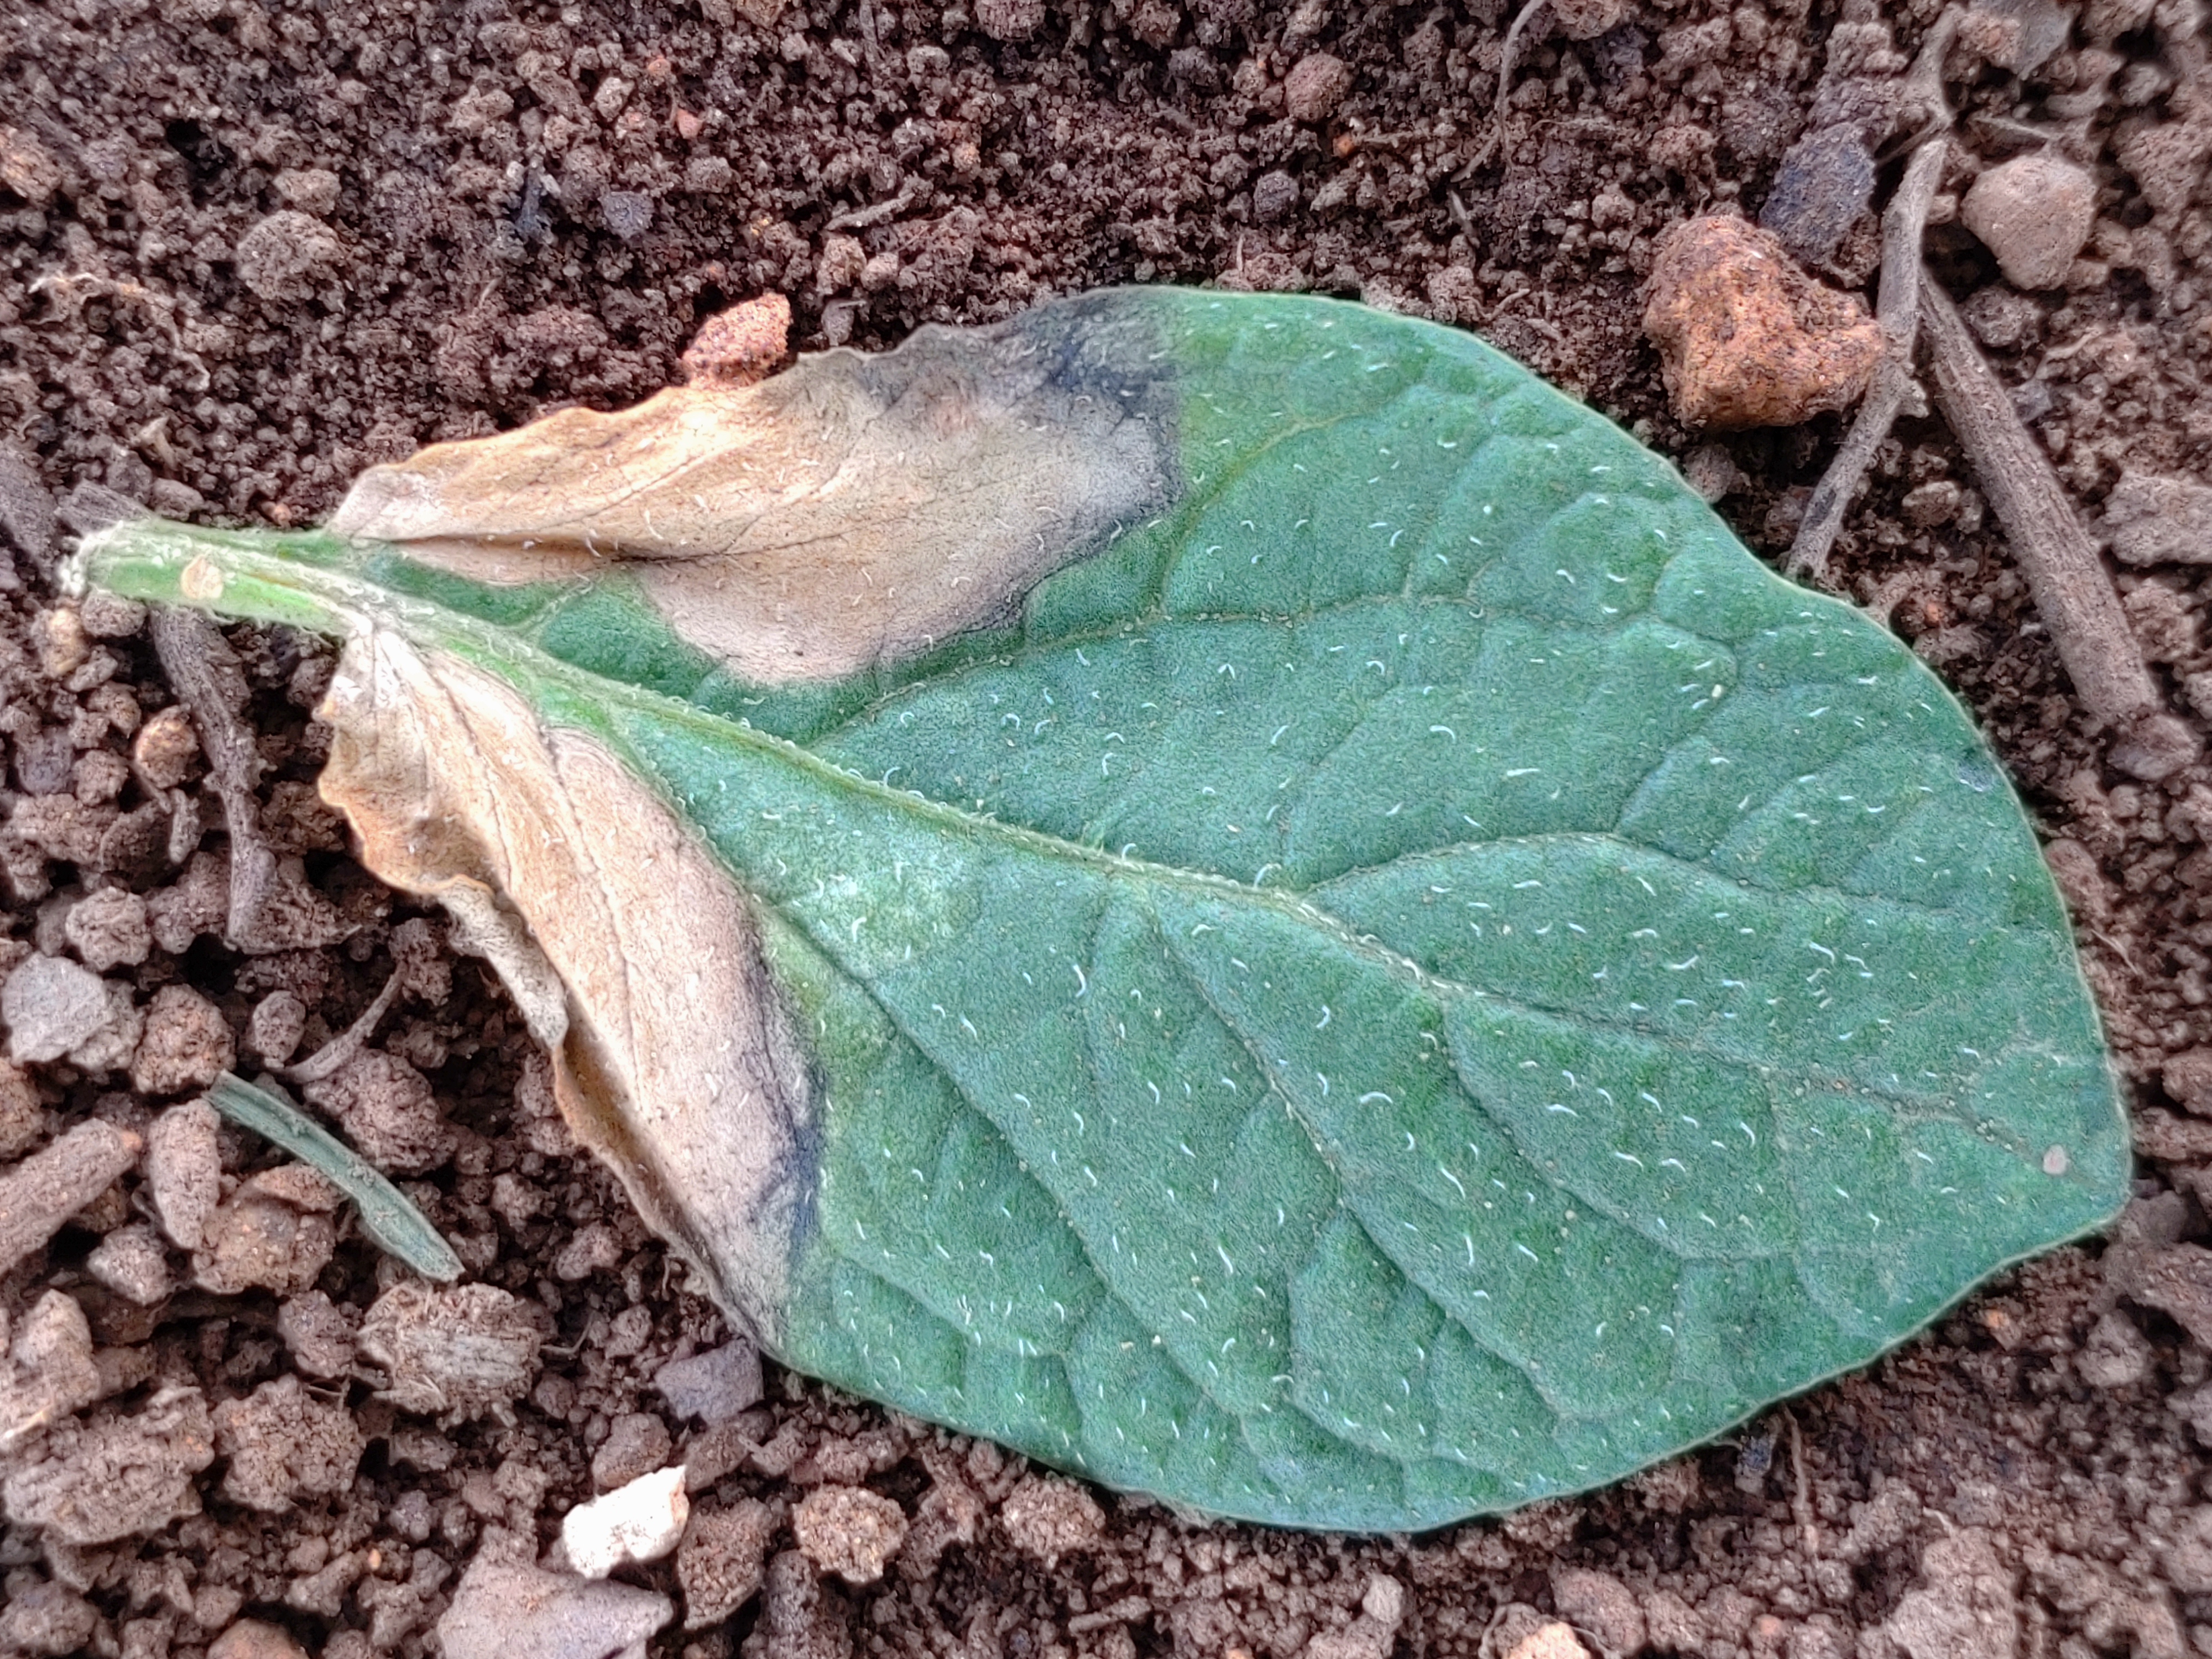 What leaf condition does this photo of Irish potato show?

early blight
